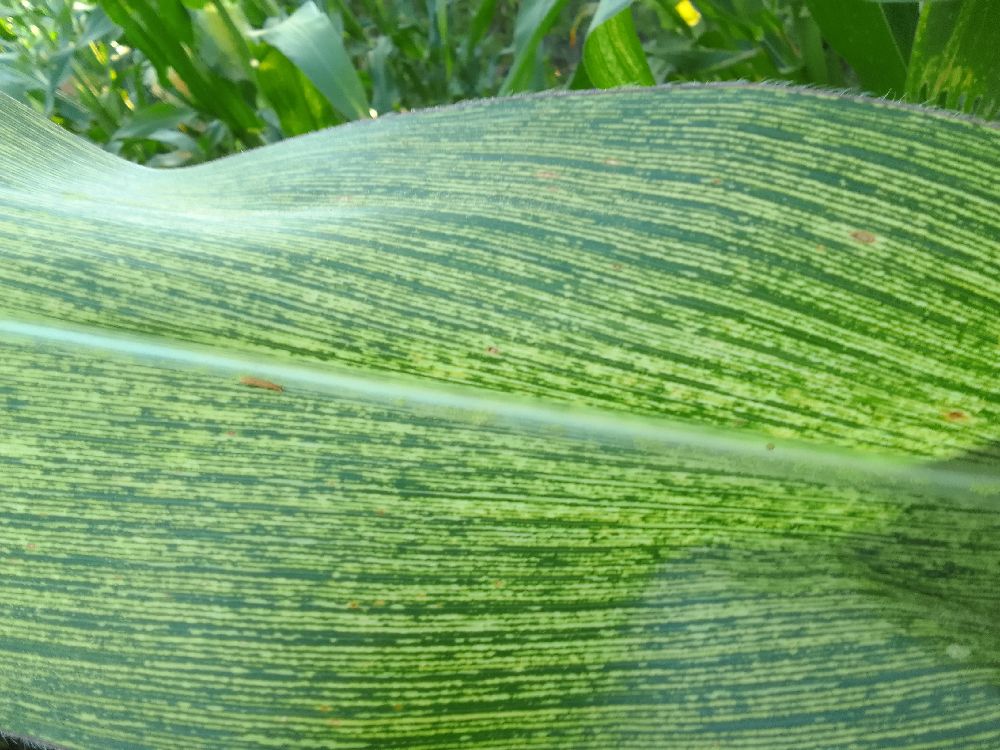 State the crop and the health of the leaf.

maize, maize streak virus
